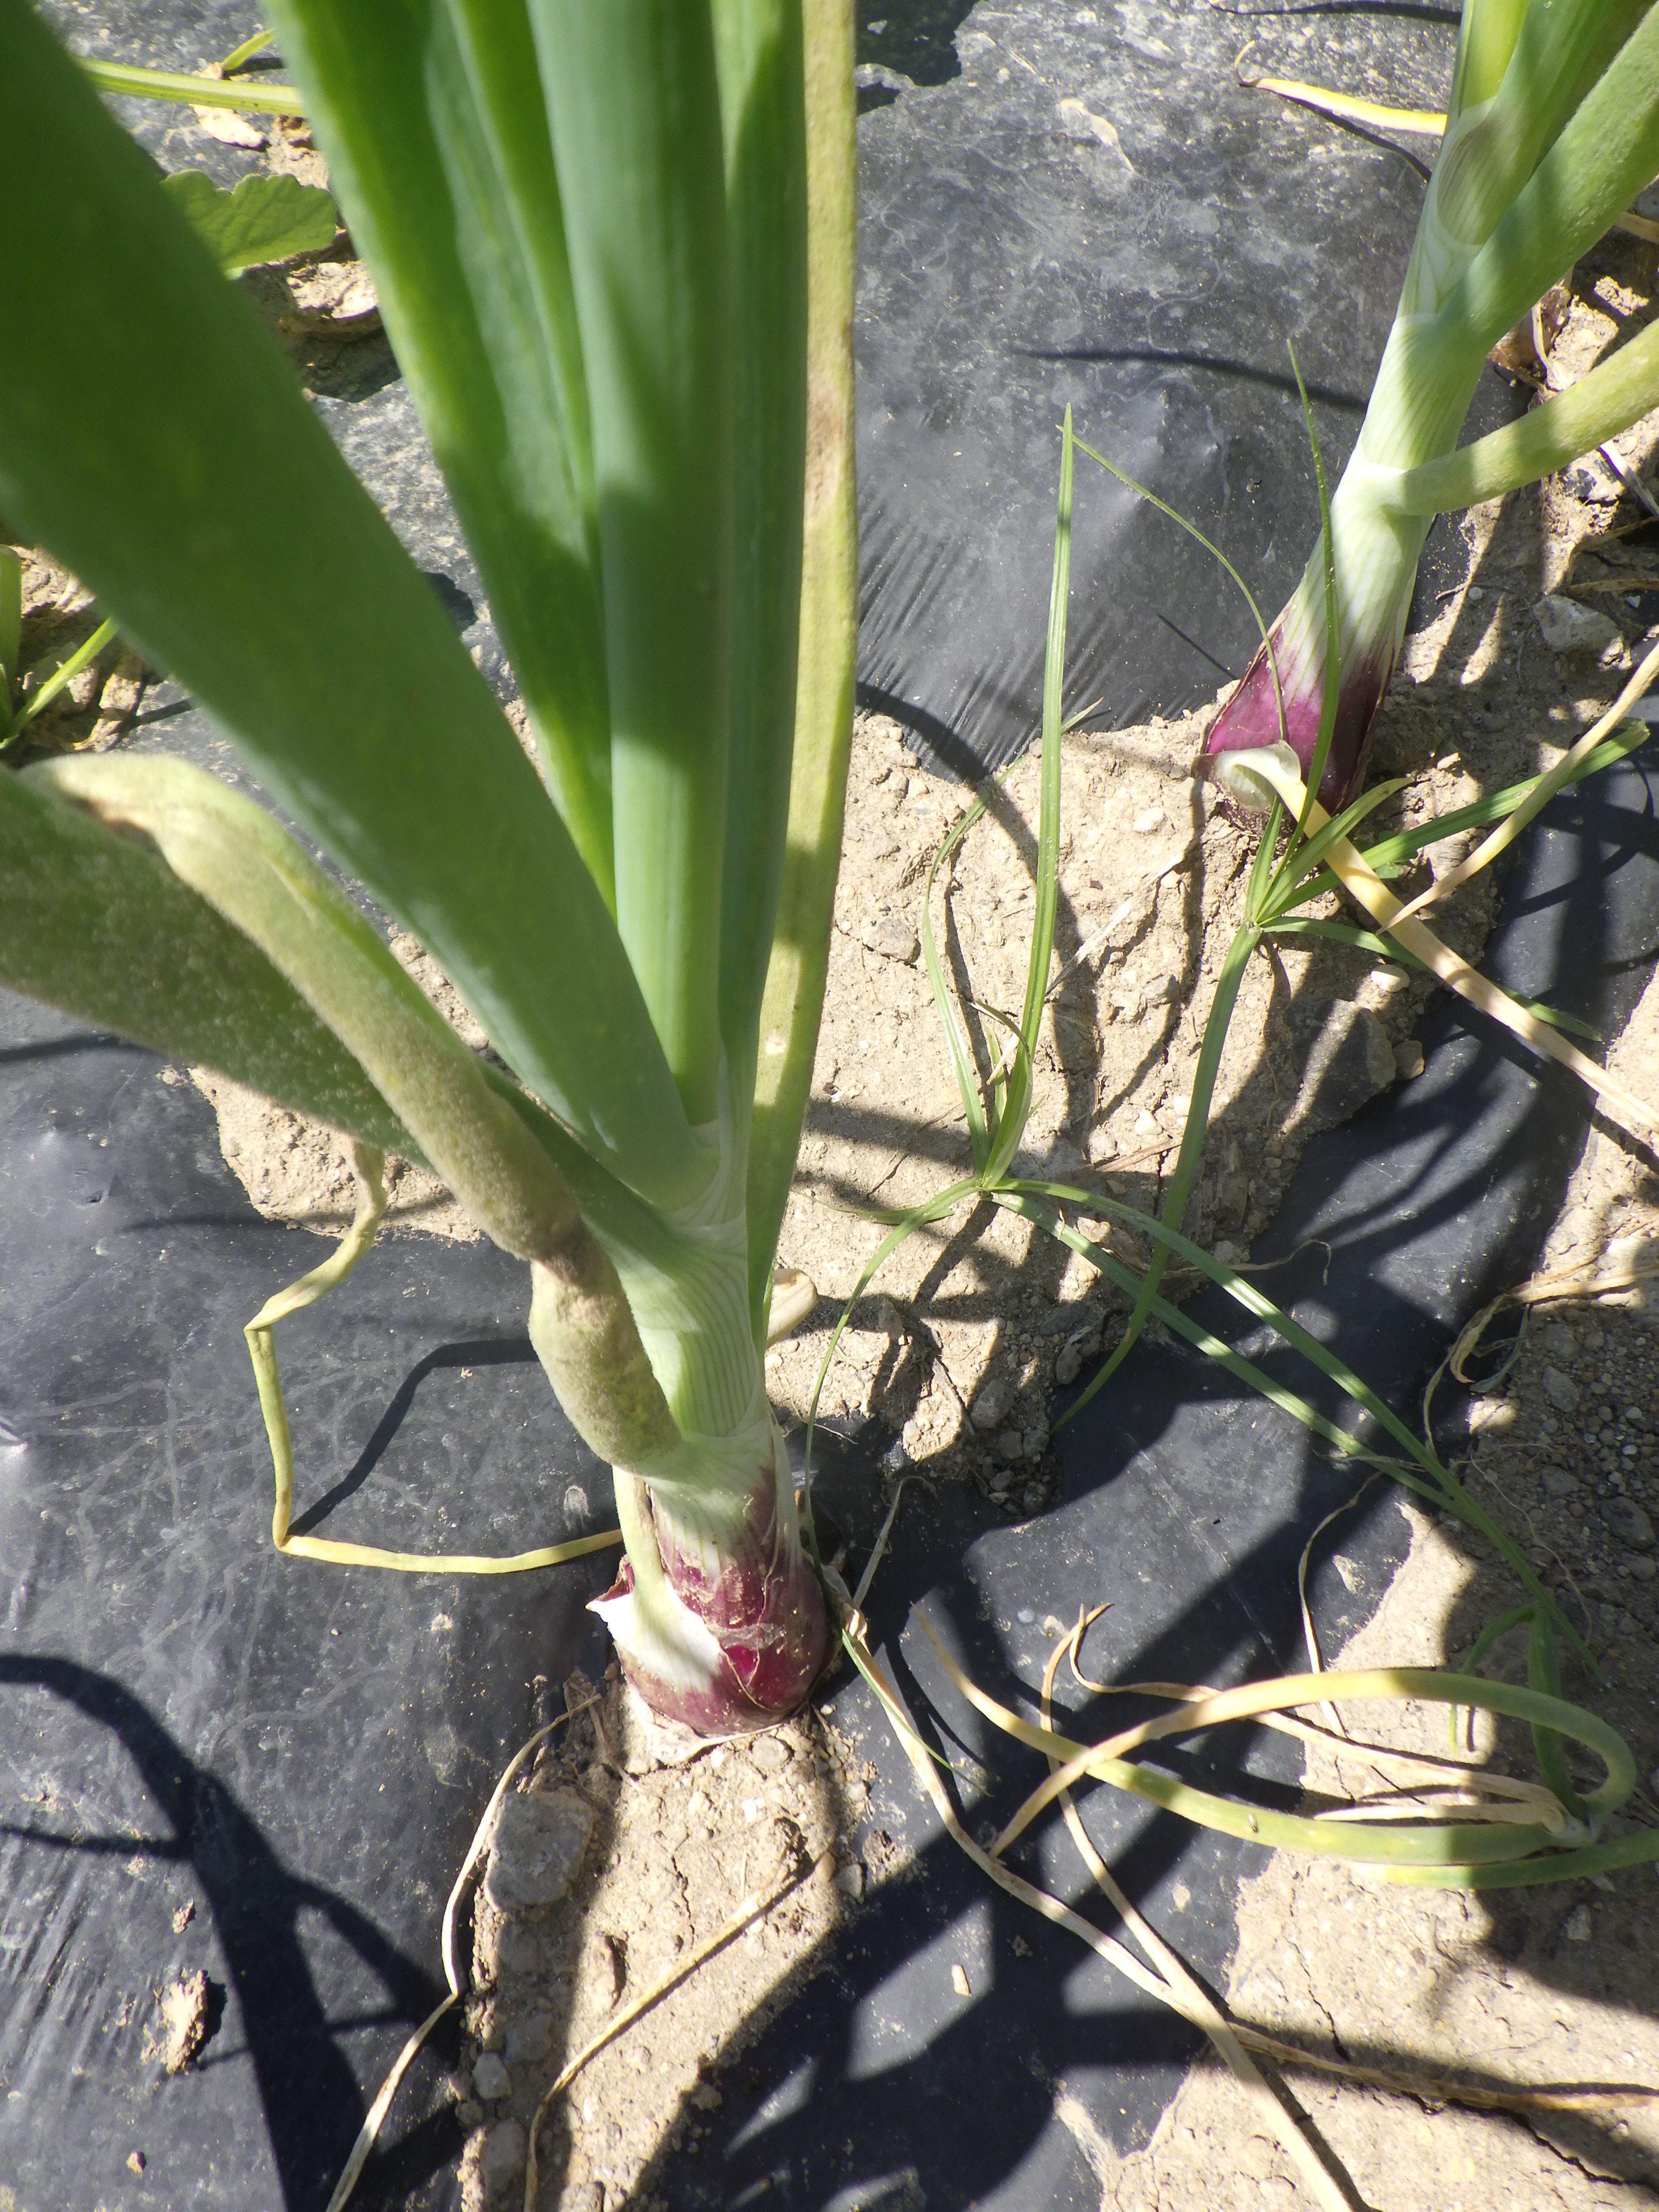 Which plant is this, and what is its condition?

onion, downy mildew
